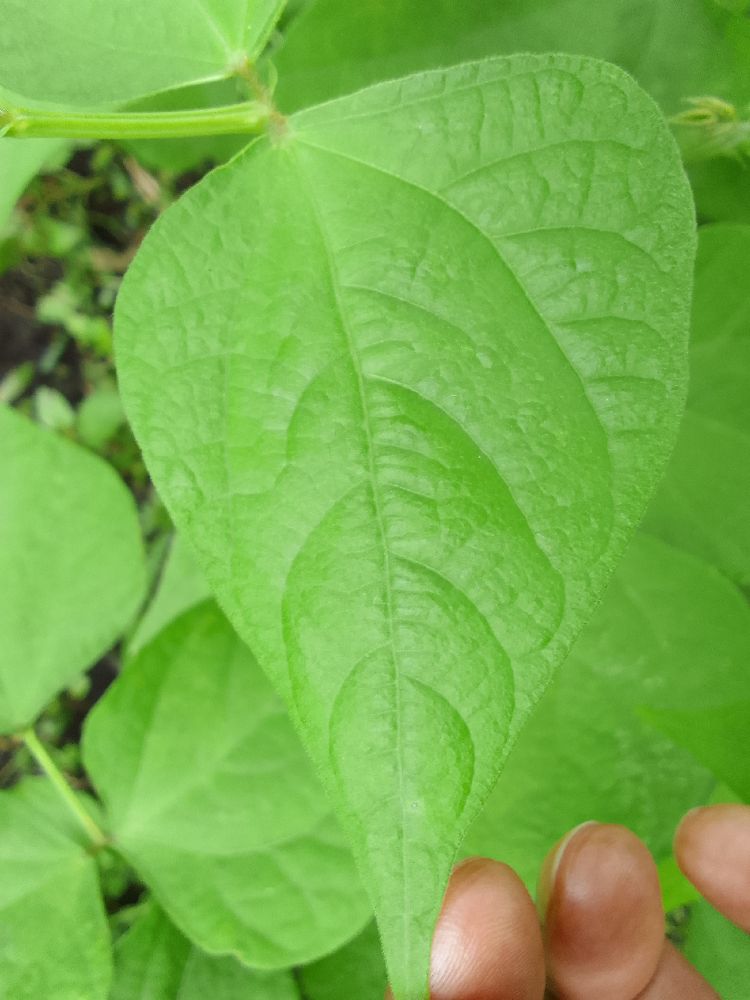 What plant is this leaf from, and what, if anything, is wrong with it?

common bean, healthy
